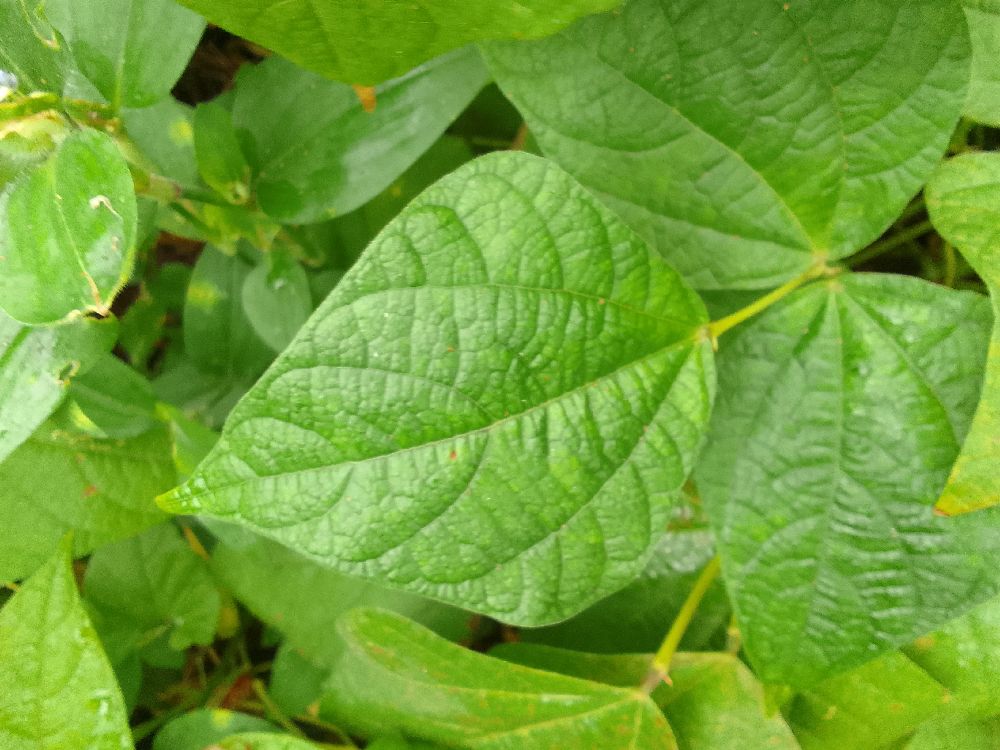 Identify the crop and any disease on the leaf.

common bean, healthy
